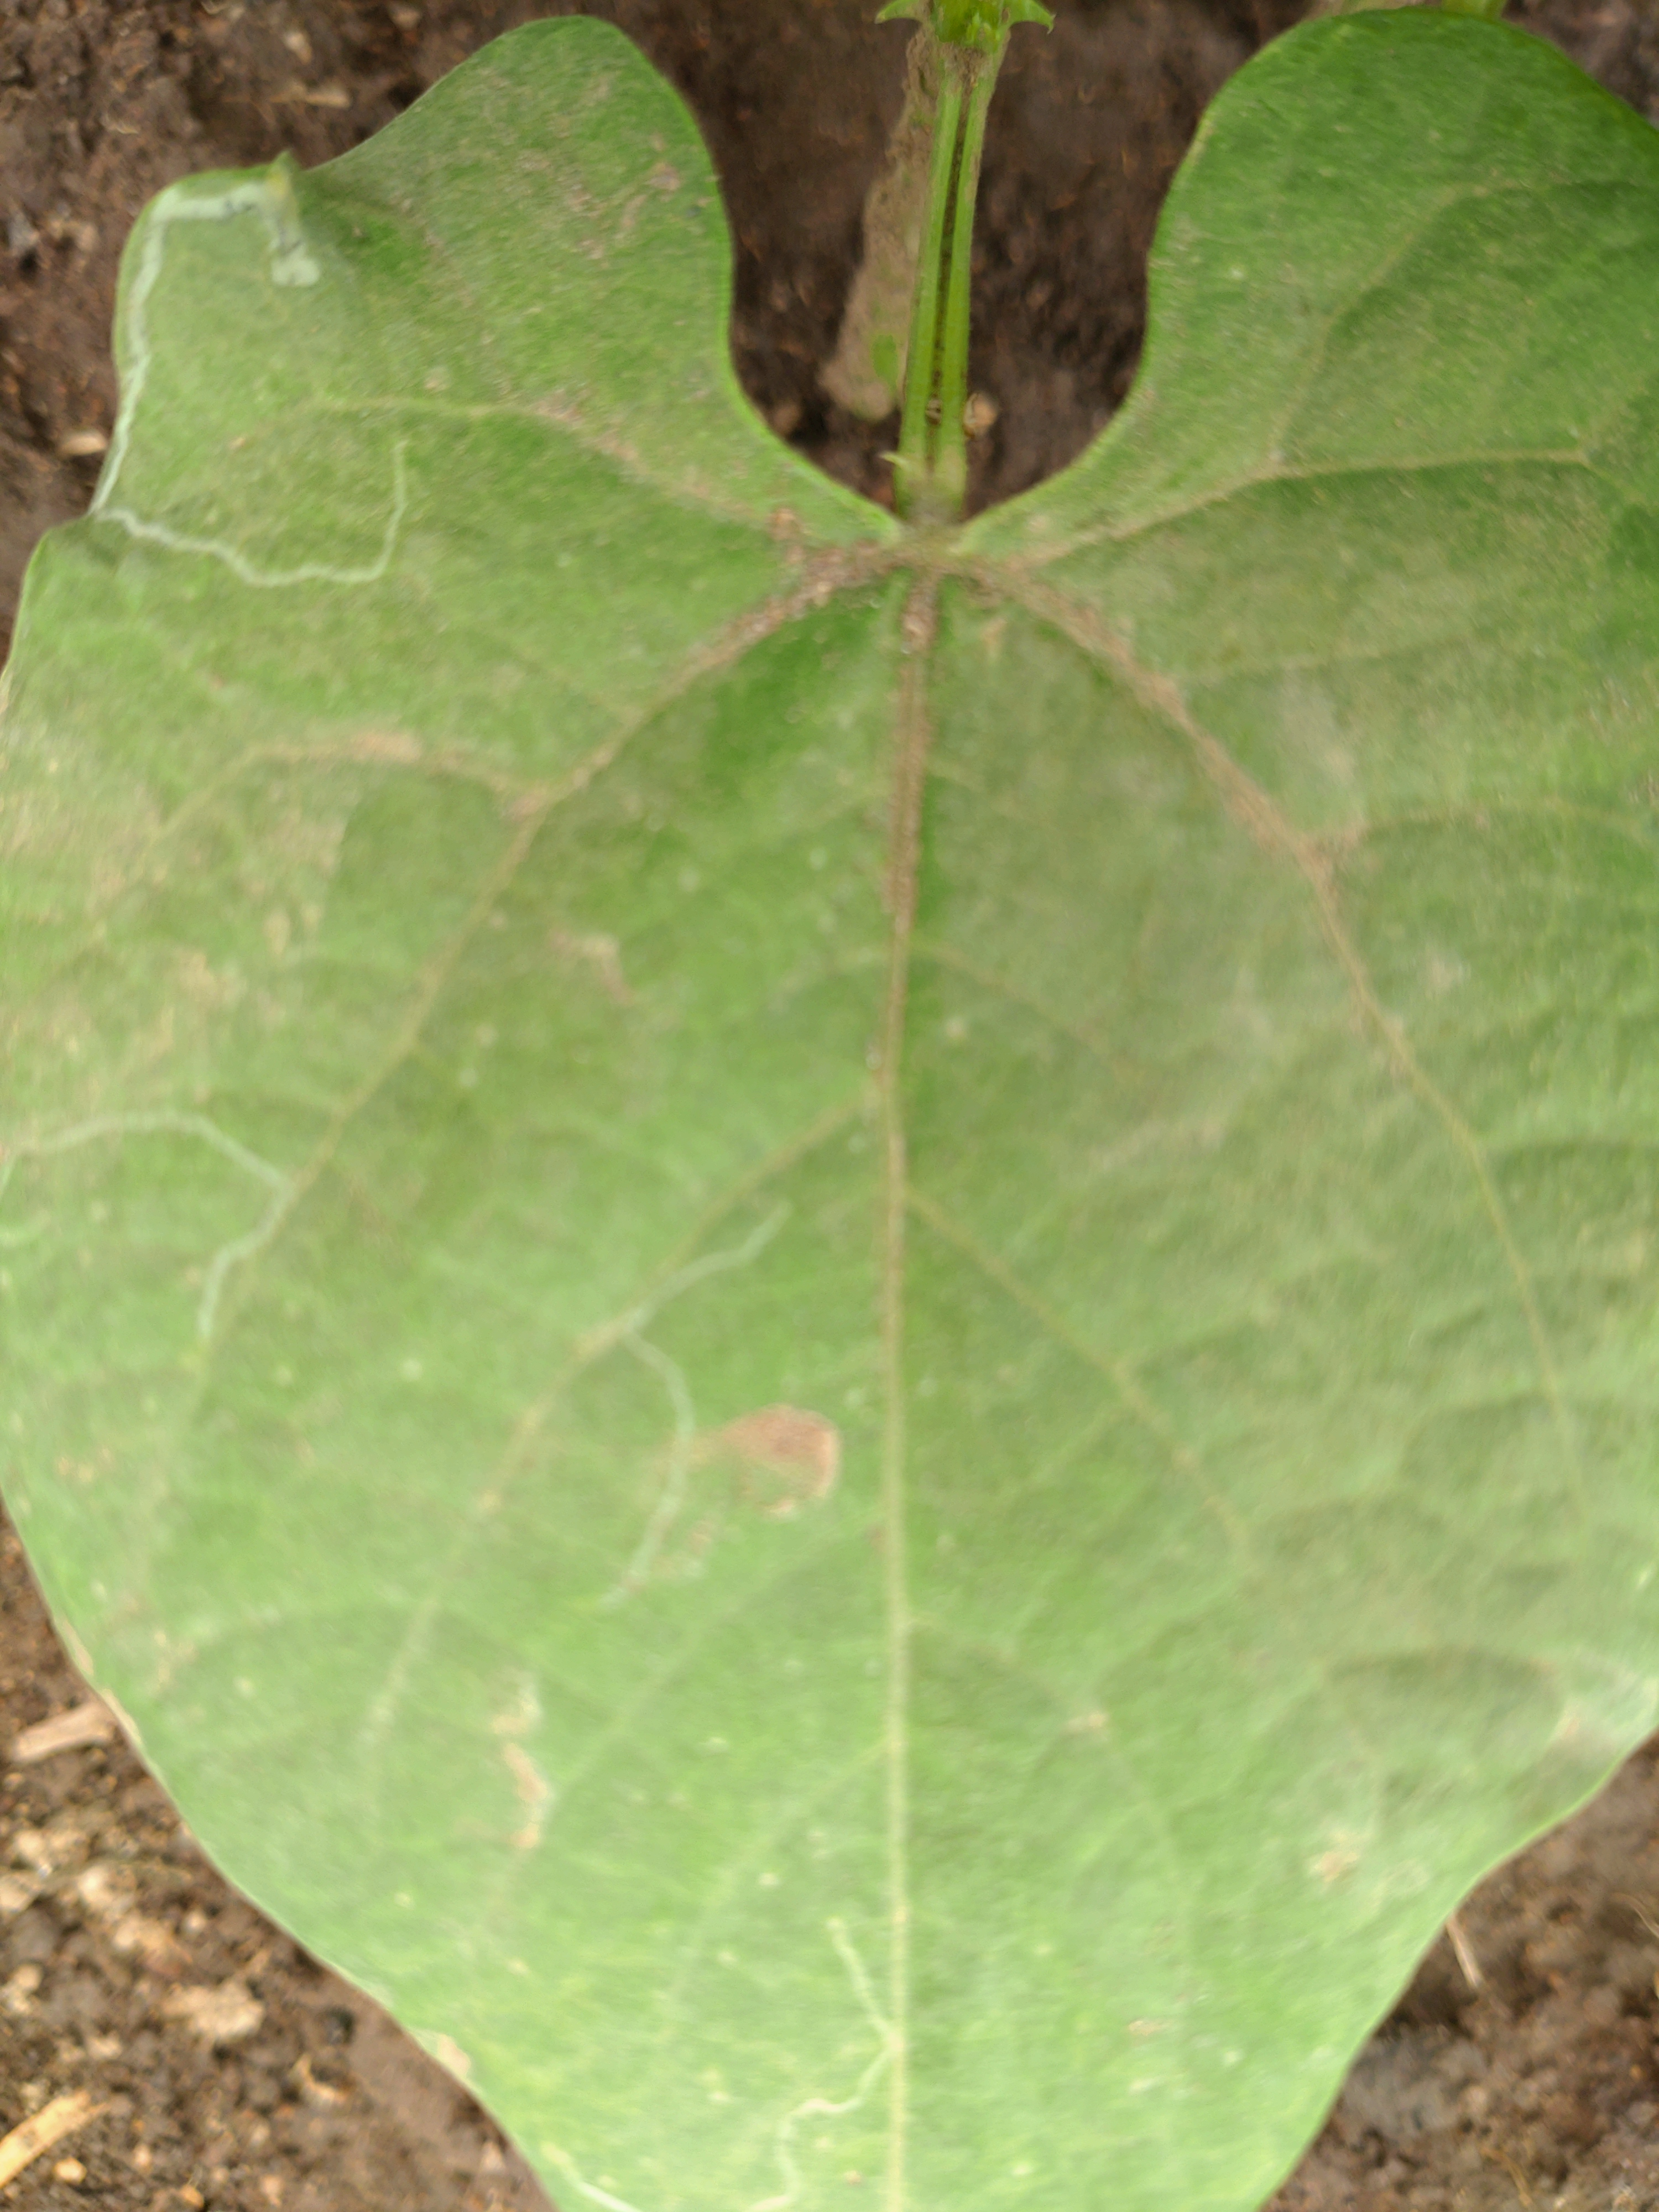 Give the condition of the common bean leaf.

healthy
